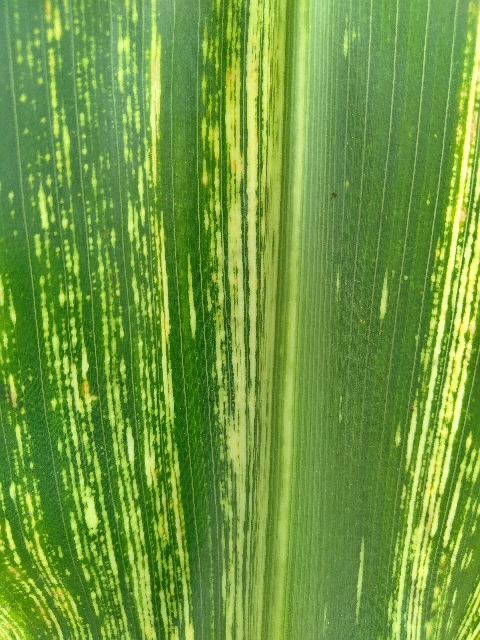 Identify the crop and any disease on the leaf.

maize, maize streak virus
